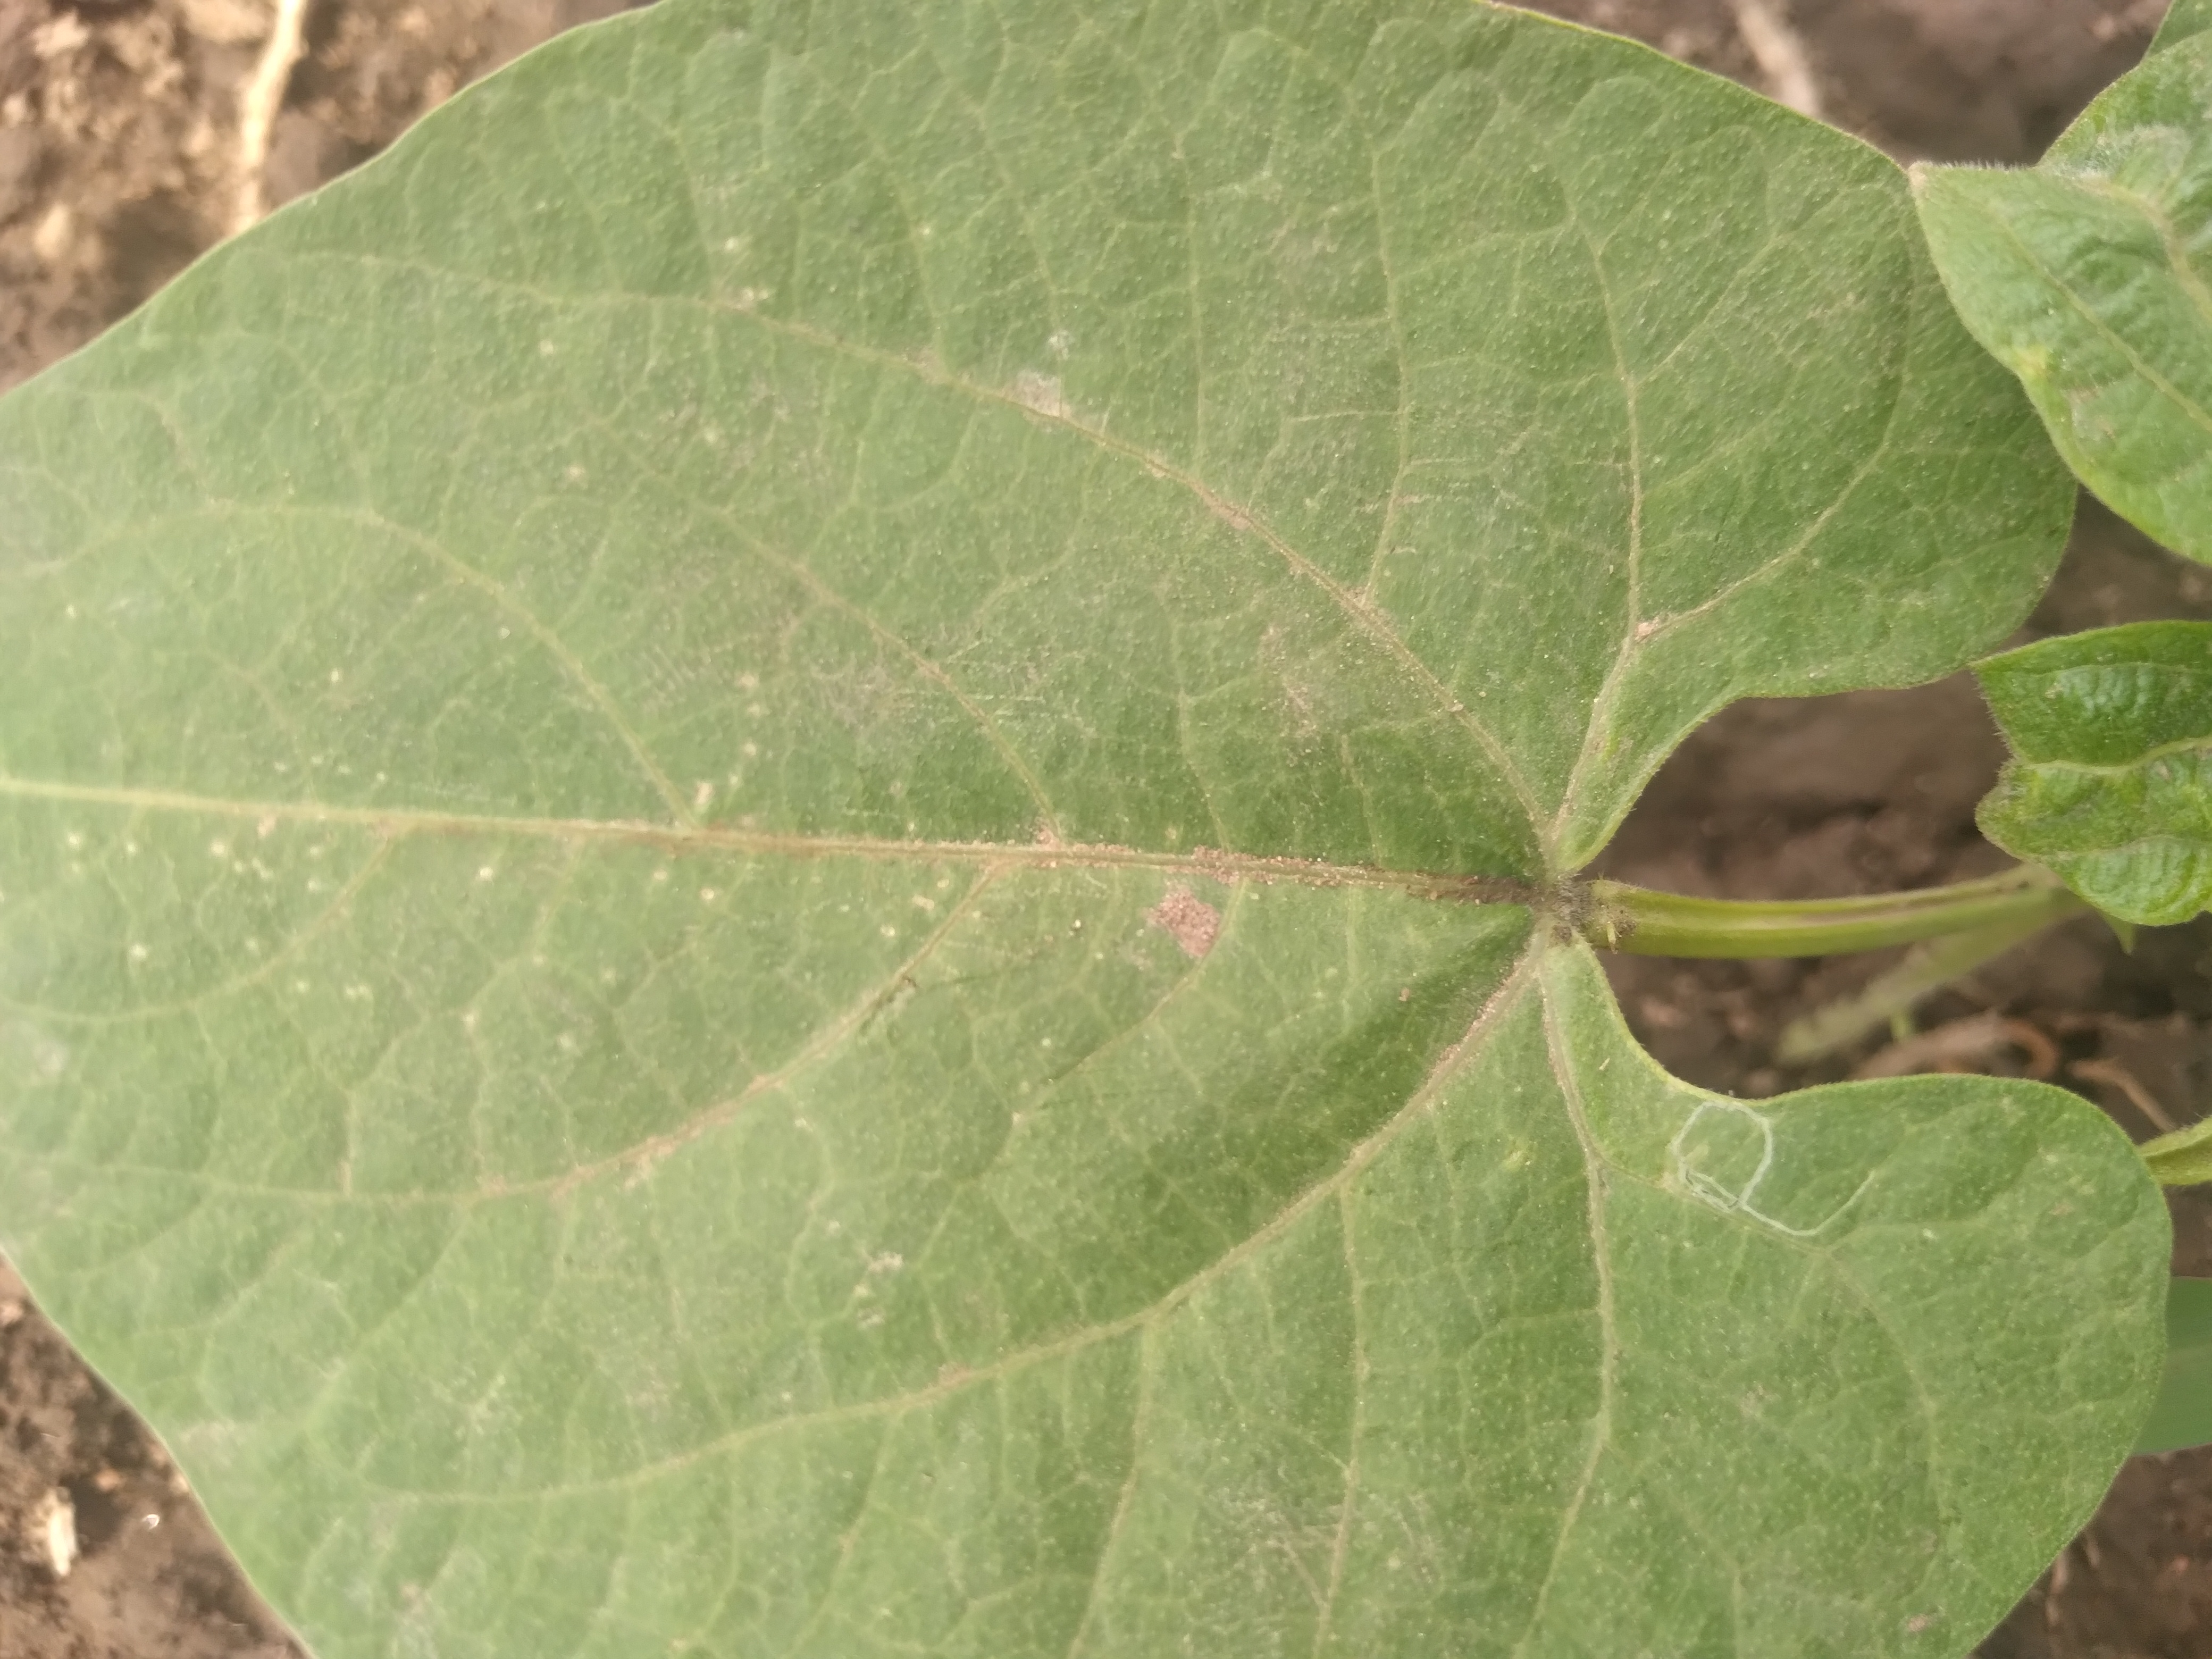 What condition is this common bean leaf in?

healthy
